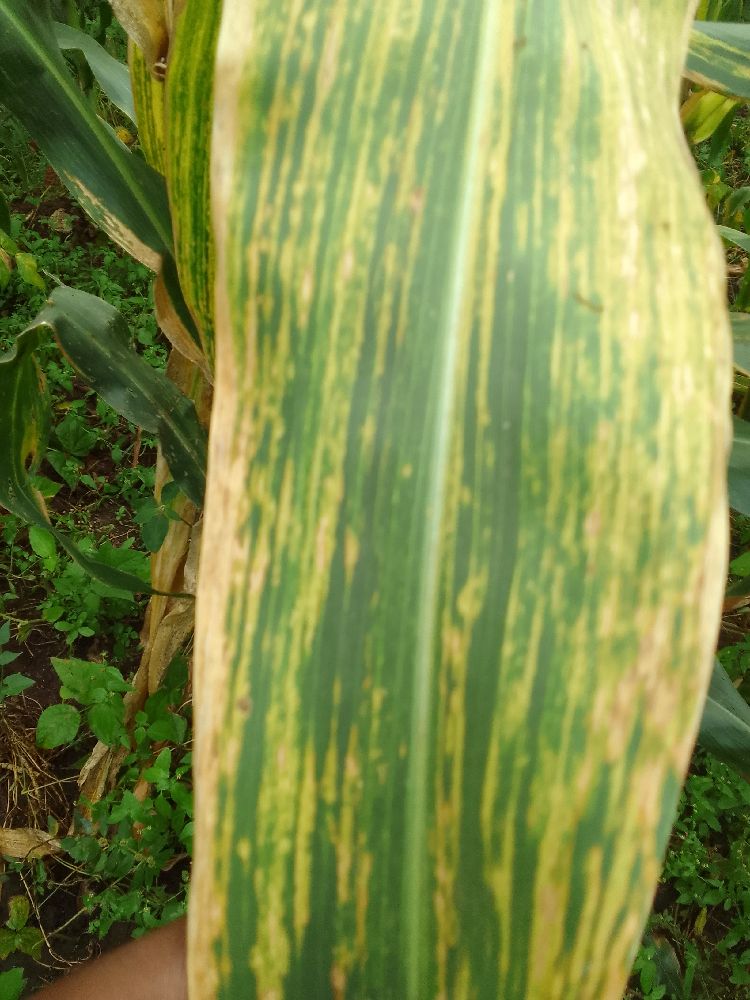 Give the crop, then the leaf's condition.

maize, maize lethal necrosis
